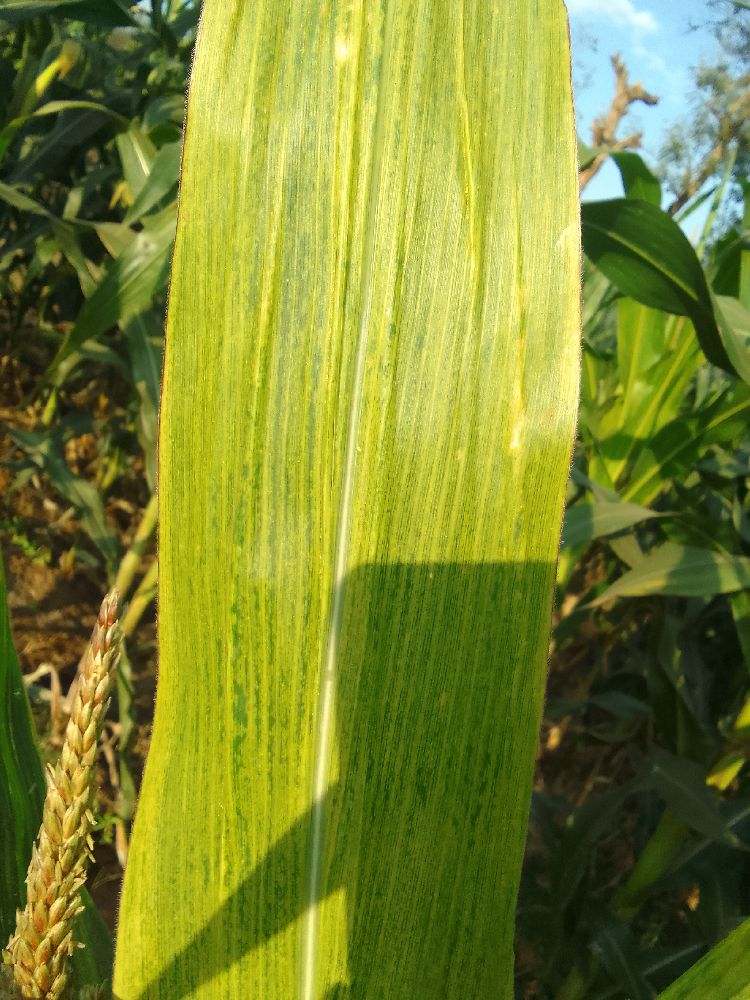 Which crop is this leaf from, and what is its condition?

maize, maize lethal necrosis
